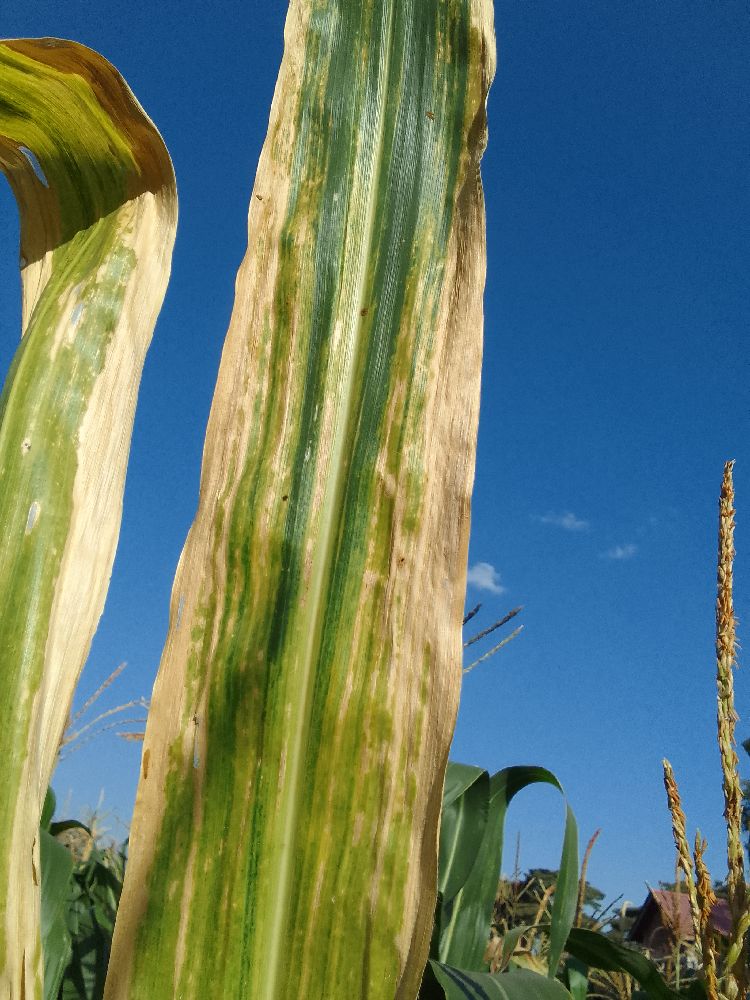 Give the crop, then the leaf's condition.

maize, maize lethal necrosis
